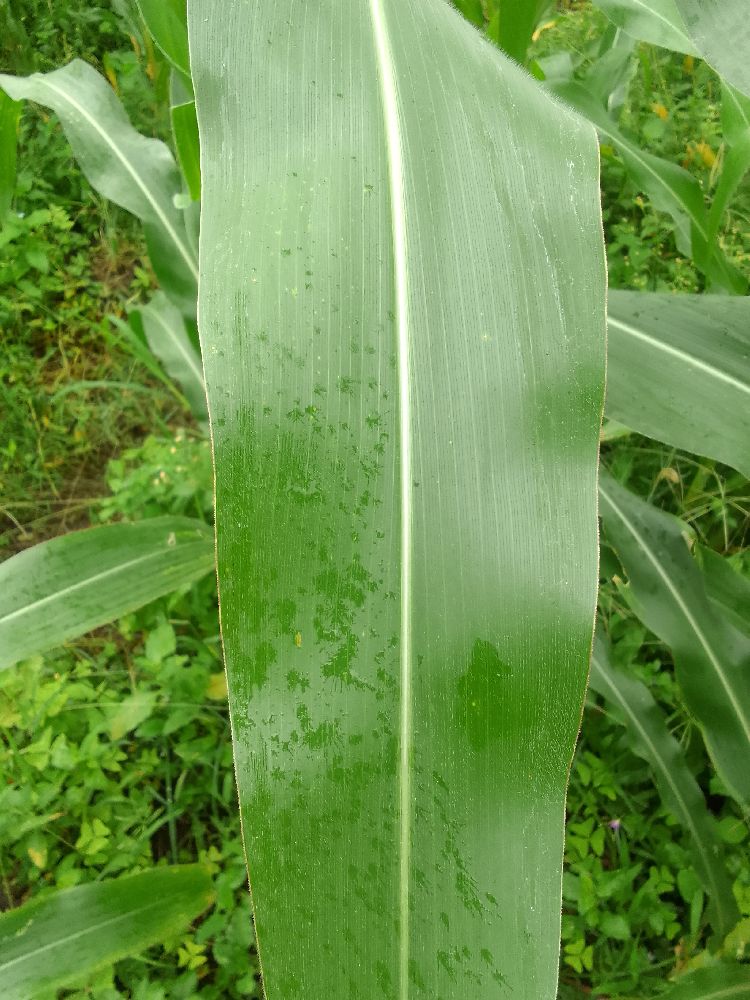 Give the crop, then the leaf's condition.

maize, healthy
